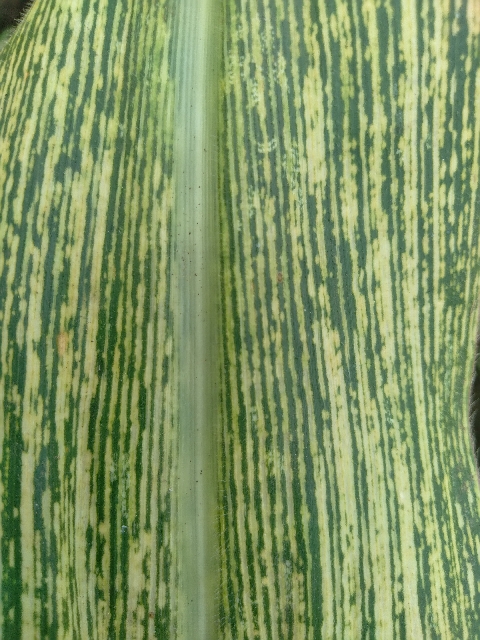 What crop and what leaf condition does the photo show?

maize, maize streak virus
